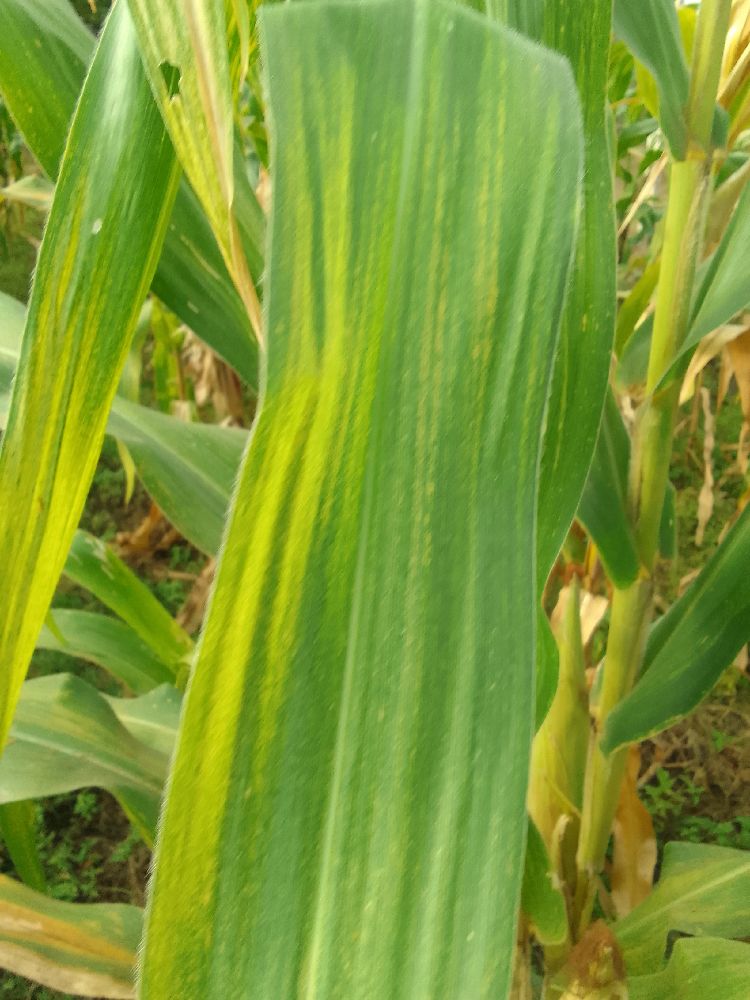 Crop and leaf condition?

maize, maize lethal necrosis
